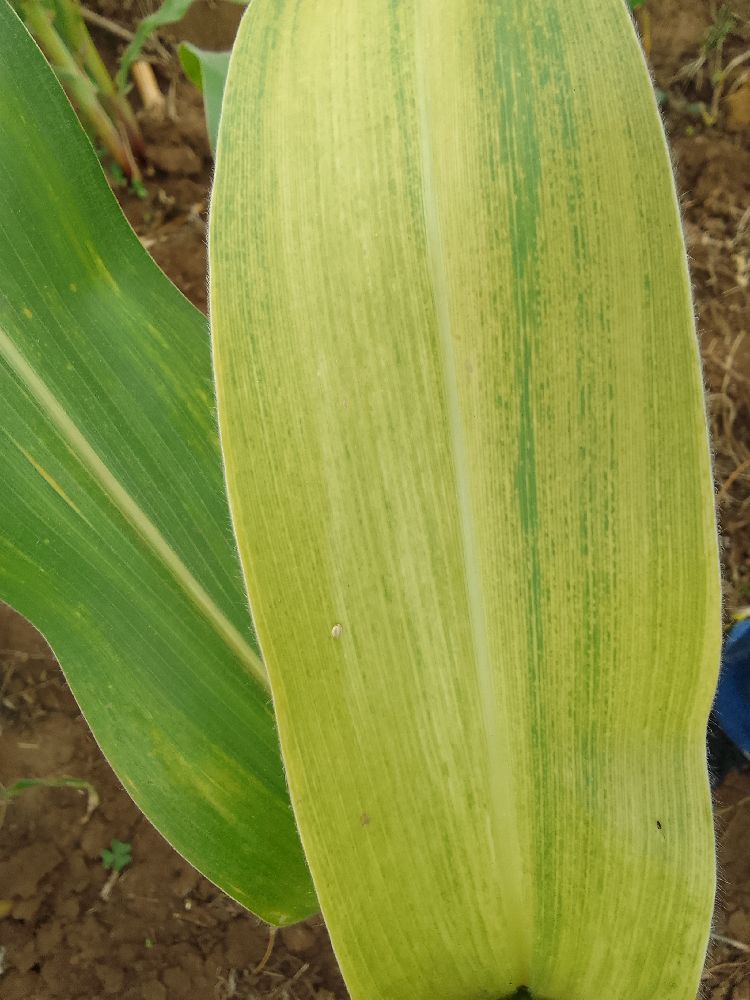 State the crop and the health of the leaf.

maize, maize lethal necrosis
